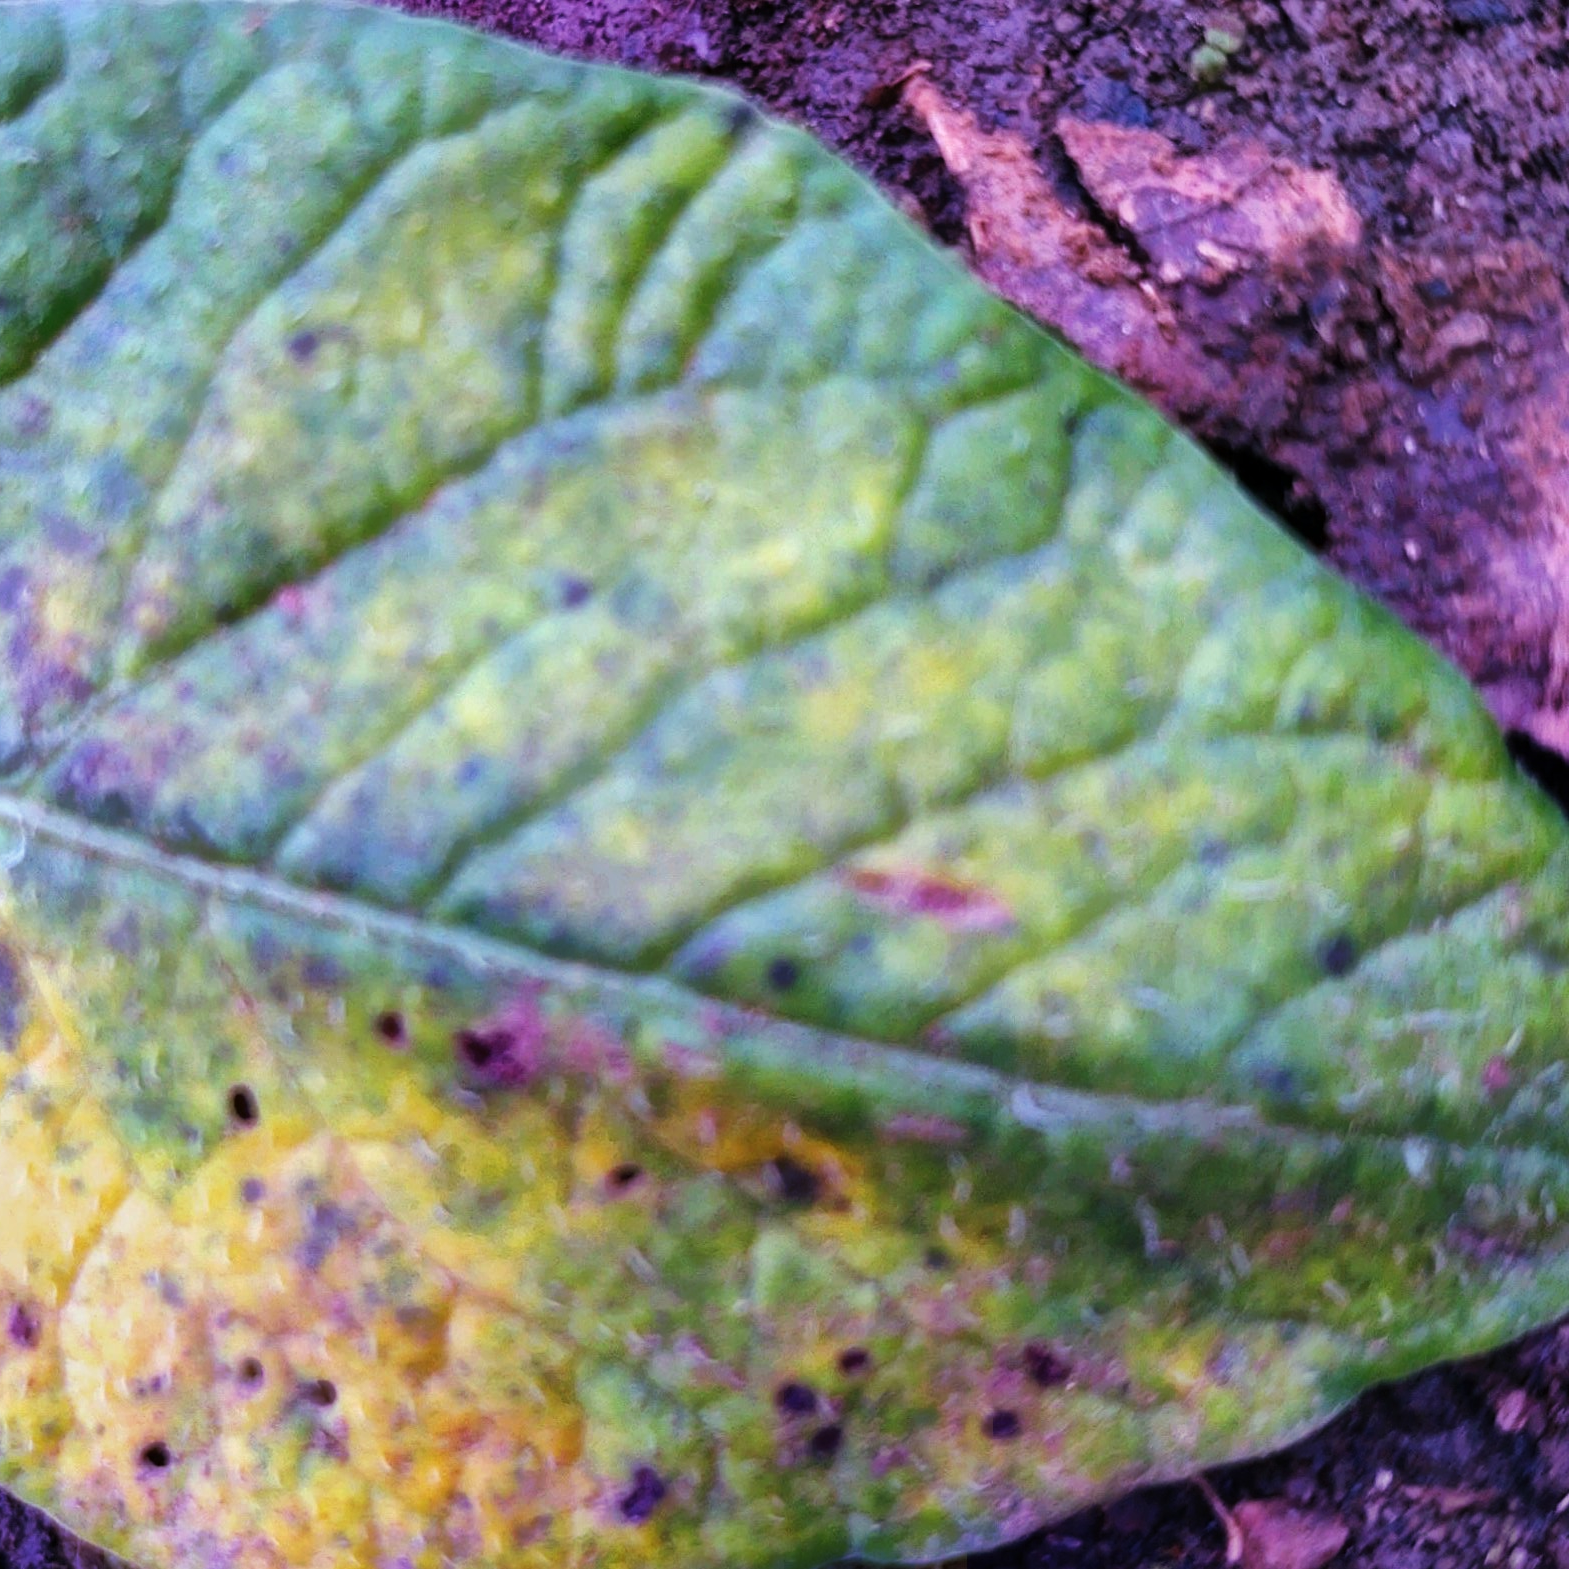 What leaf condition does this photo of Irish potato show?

late blight
